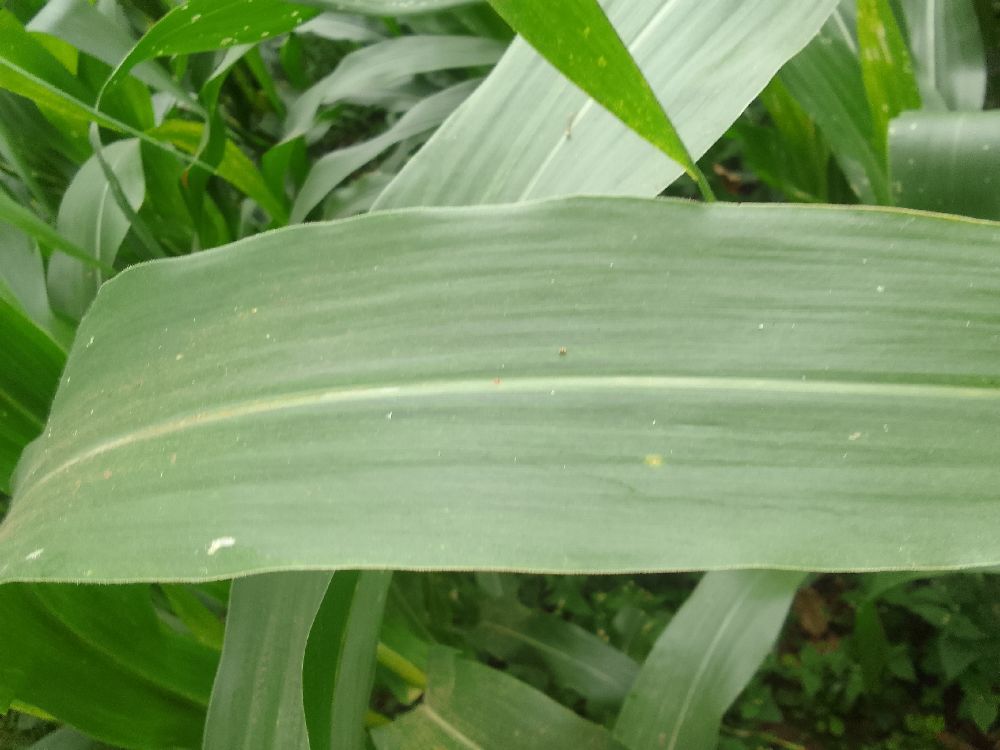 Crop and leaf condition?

maize, healthy
